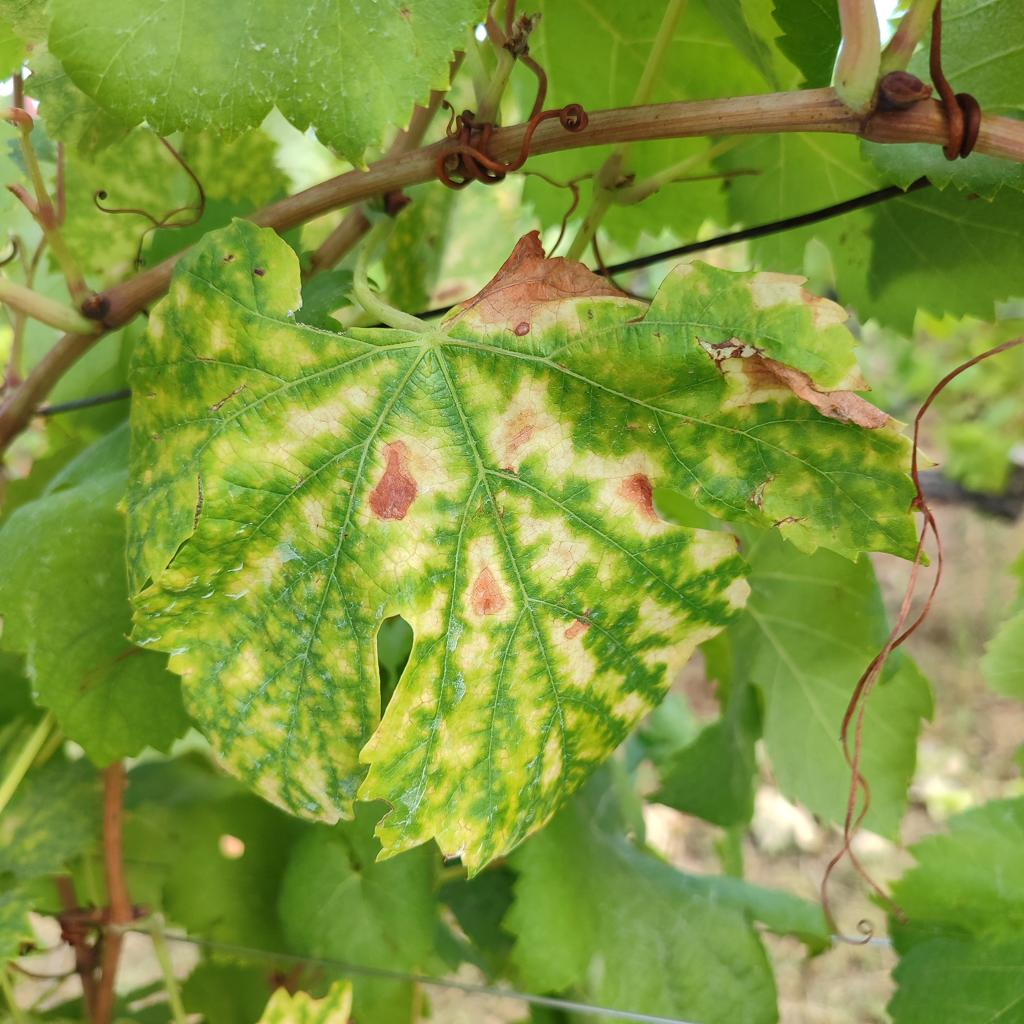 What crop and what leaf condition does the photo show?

grapevine, esca complex
